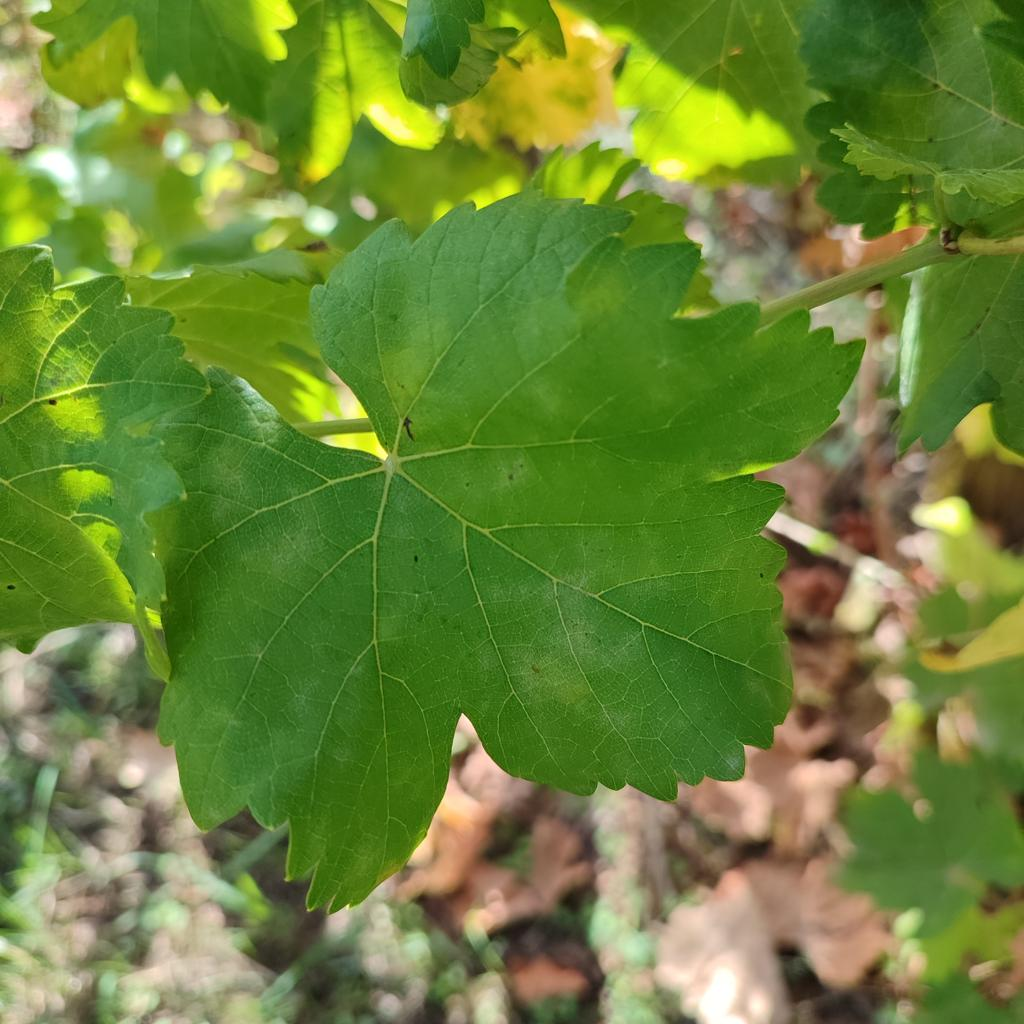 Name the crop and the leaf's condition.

grapevine, powdery mildew
